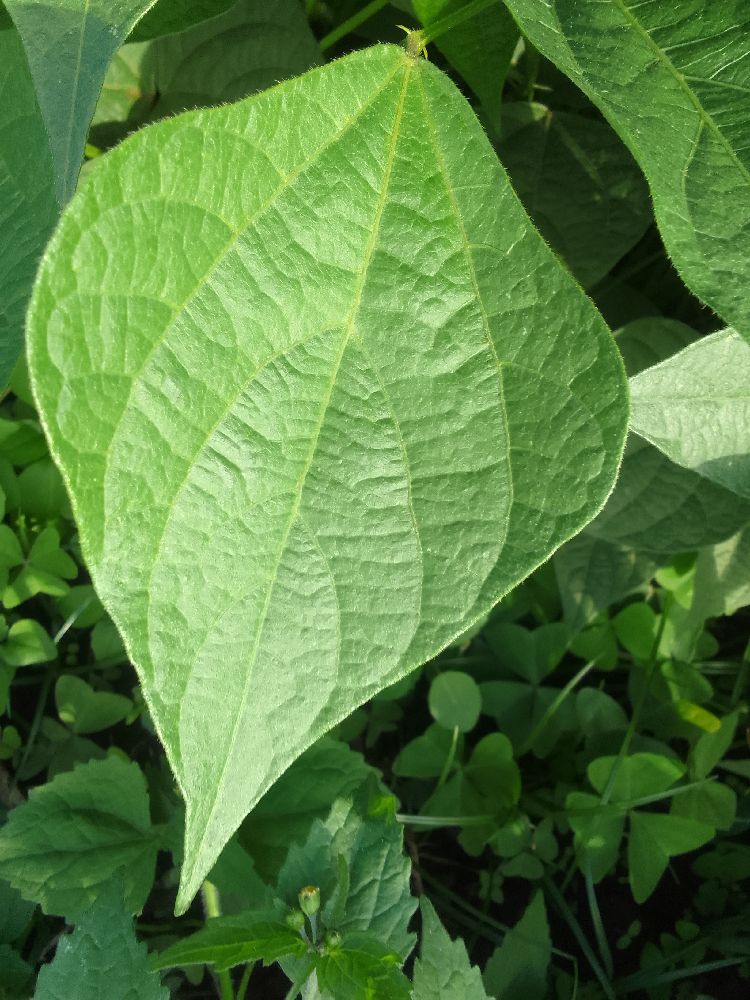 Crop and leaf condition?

common bean, healthy
